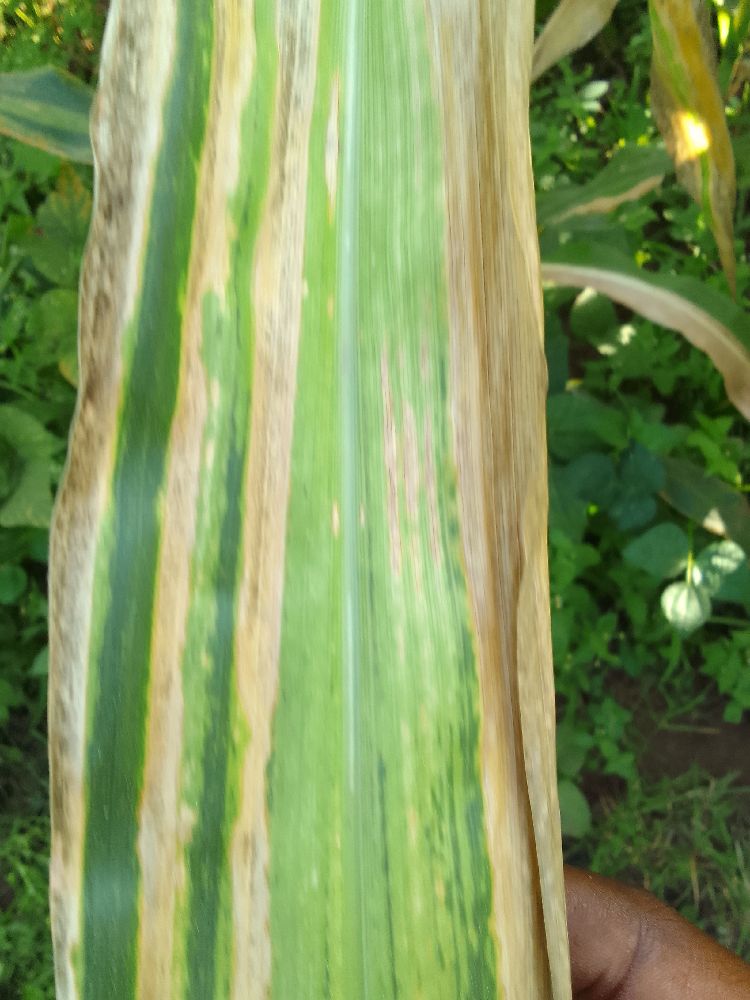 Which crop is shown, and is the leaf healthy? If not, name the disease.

maize, maize lethal necrosis
